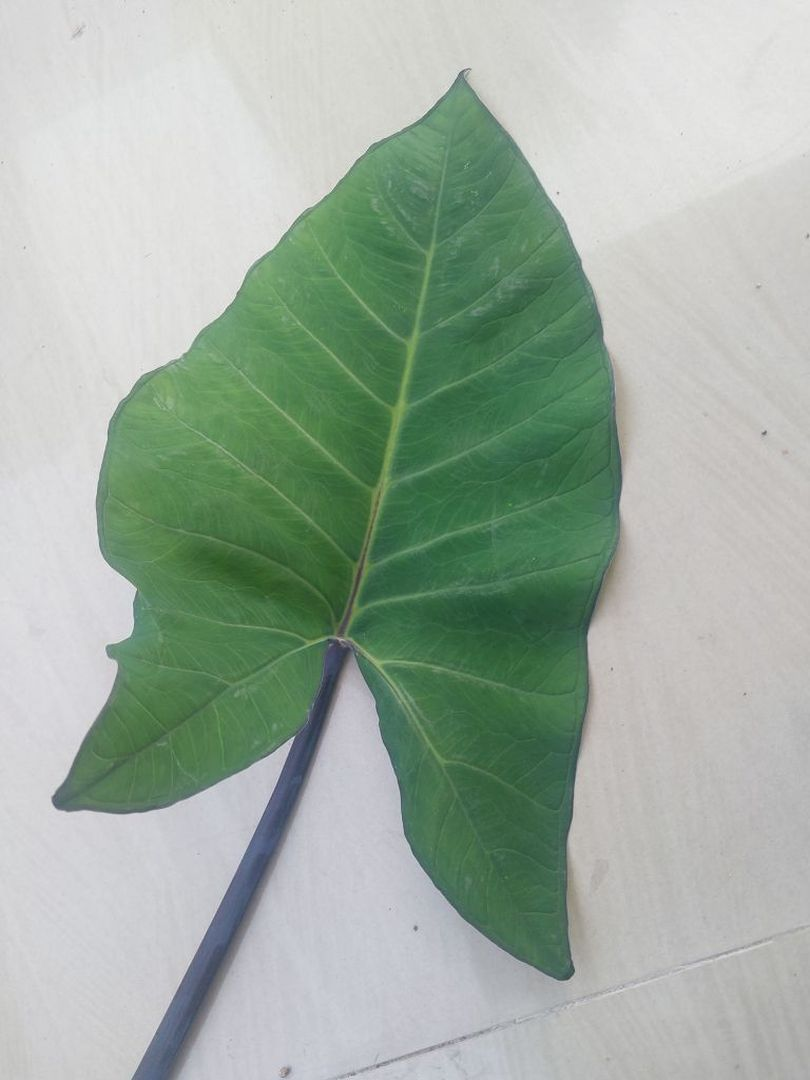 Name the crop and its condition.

taro, healthy
